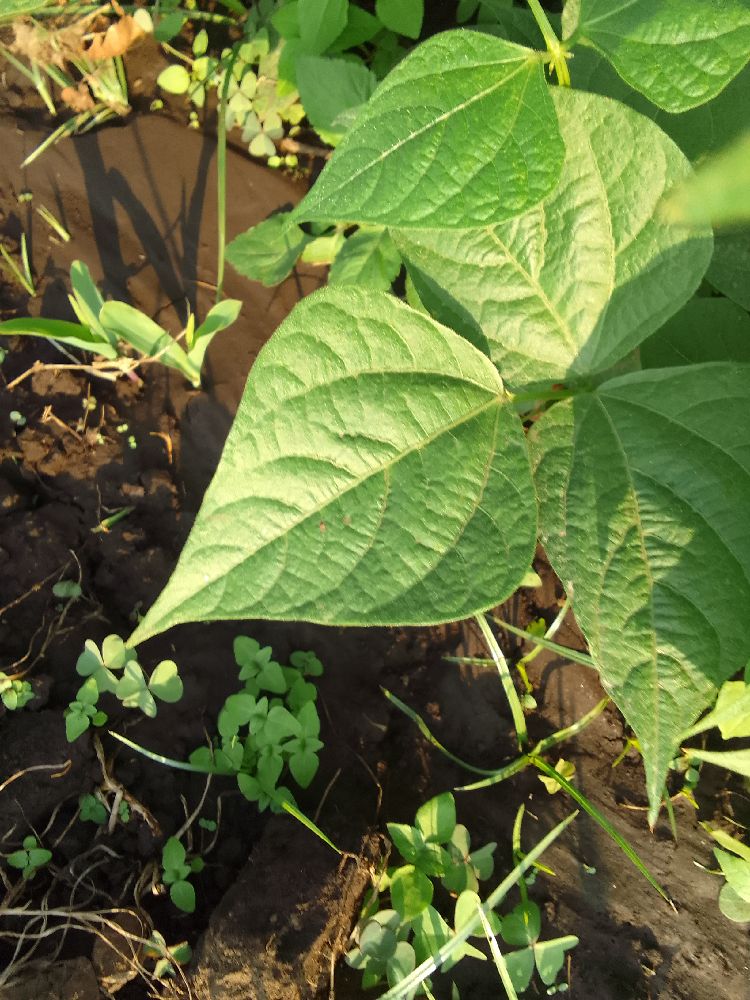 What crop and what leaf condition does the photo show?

common bean, healthy
